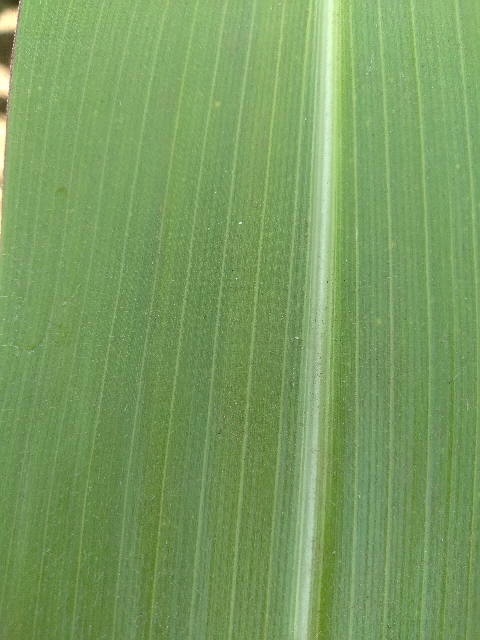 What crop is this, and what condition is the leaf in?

maize, healthy
